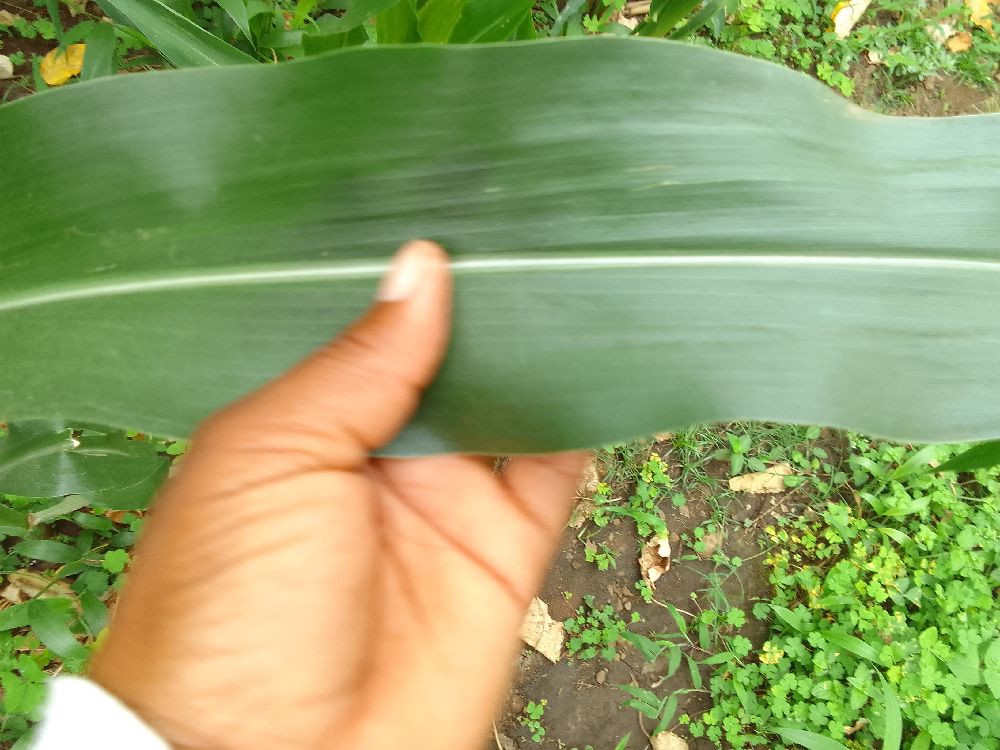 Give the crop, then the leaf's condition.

maize, healthy
